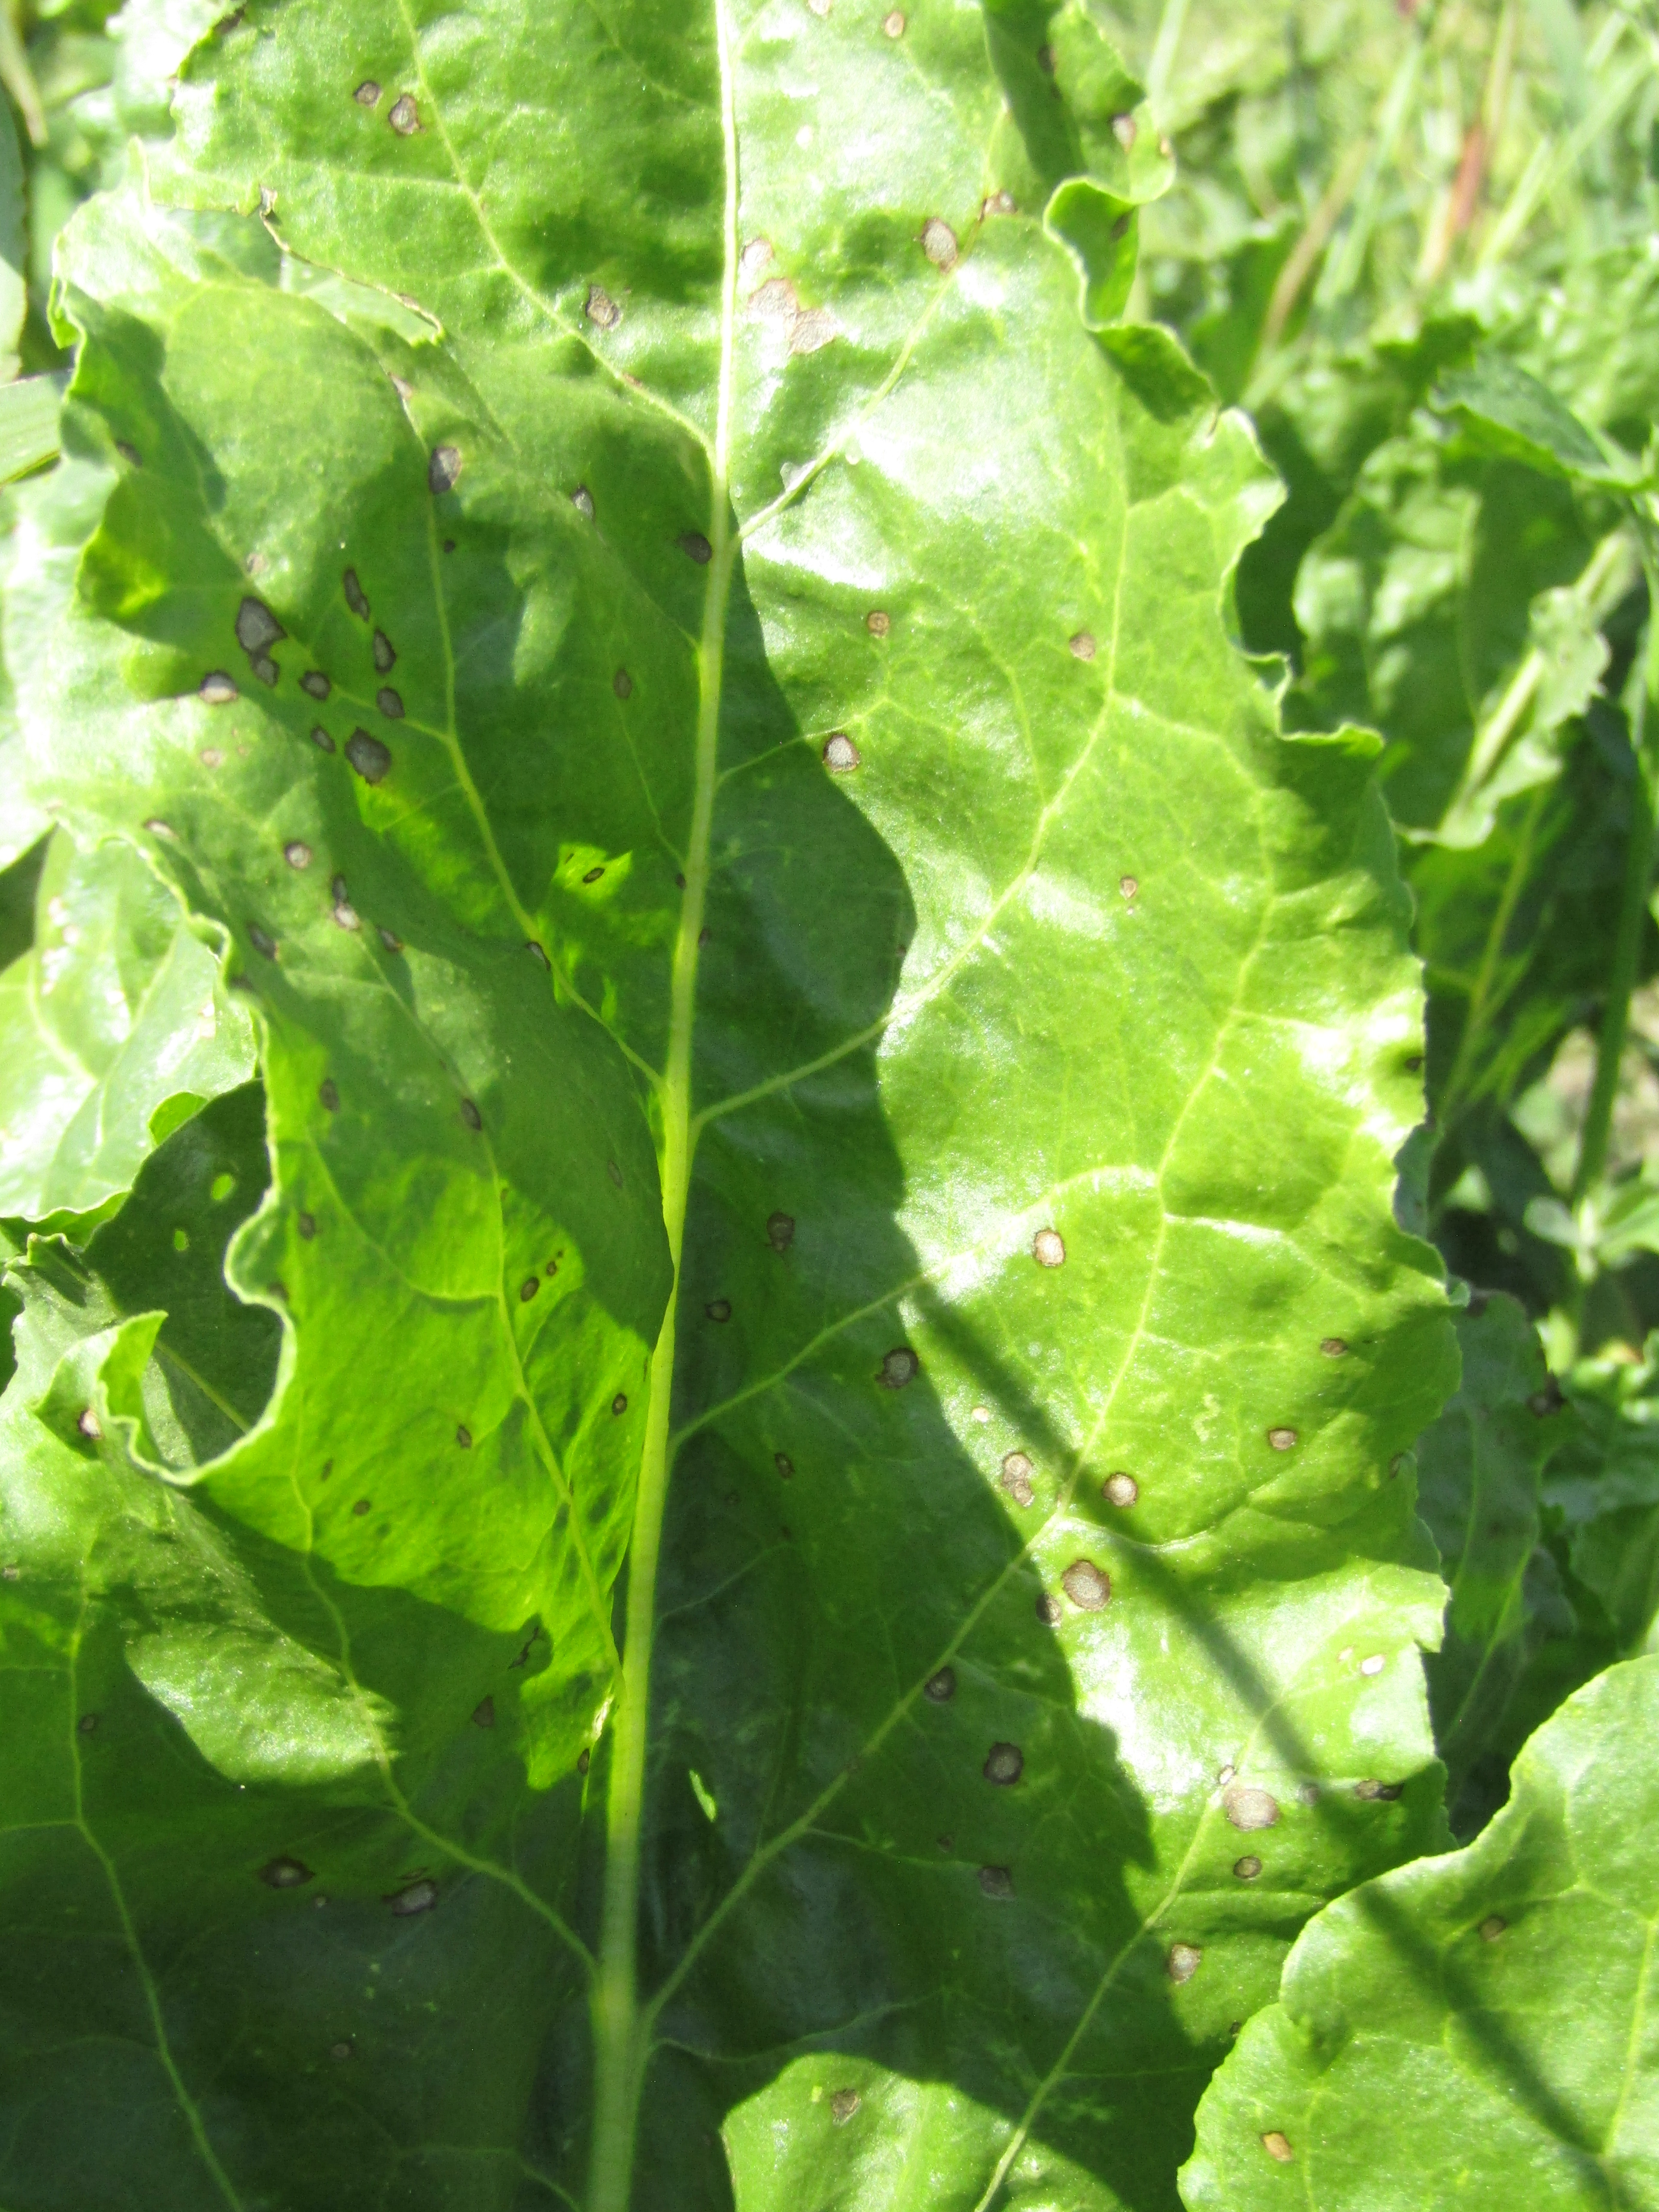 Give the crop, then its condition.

beet, cercospora
